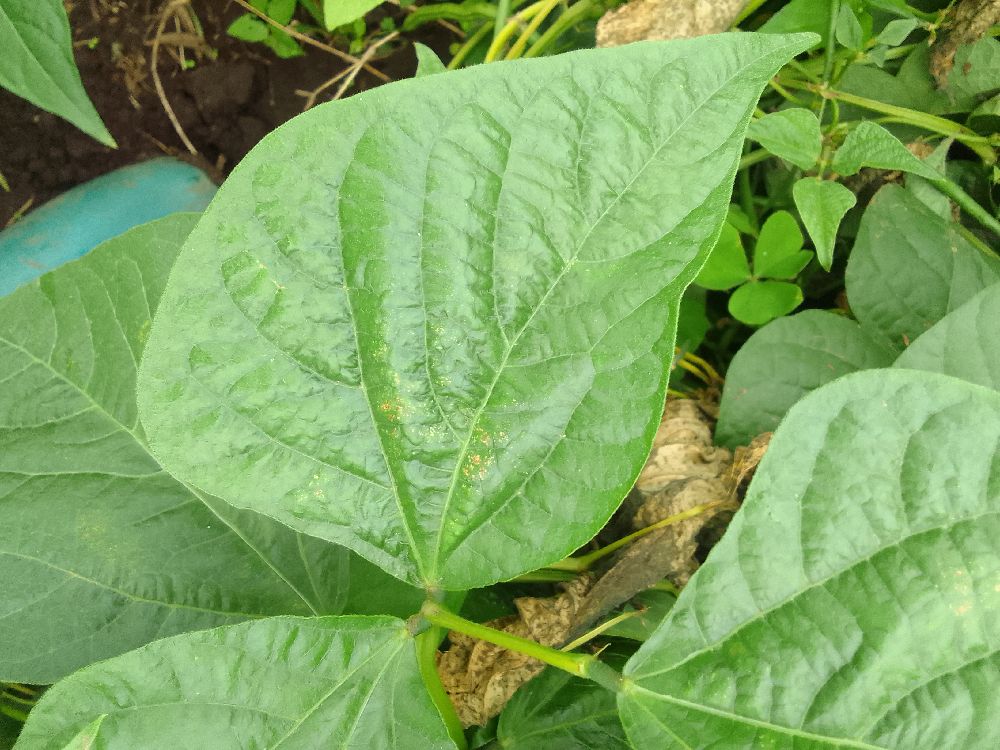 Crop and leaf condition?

common bean, healthy
